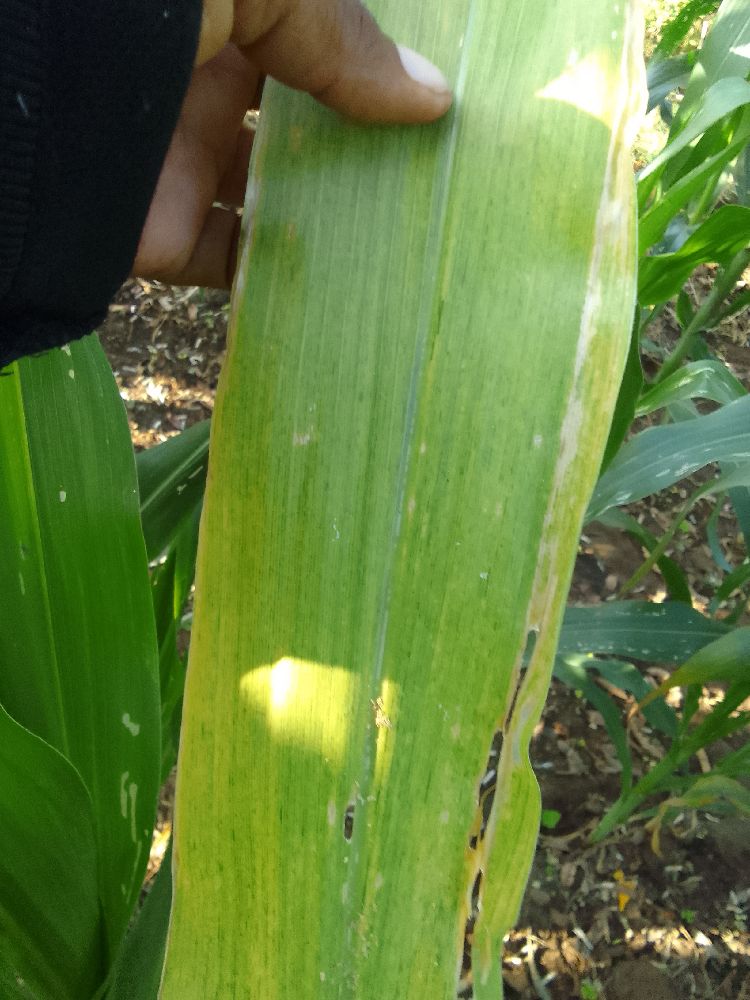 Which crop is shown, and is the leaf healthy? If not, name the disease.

maize, maize lethal necrosis
